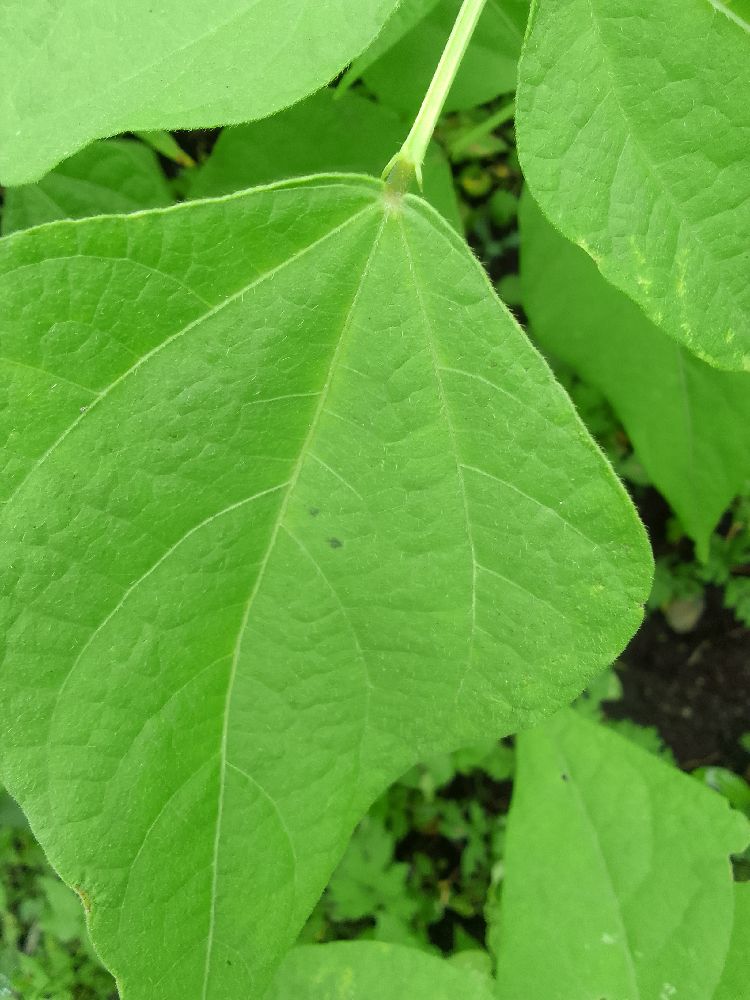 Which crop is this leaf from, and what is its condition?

common bean, healthy
